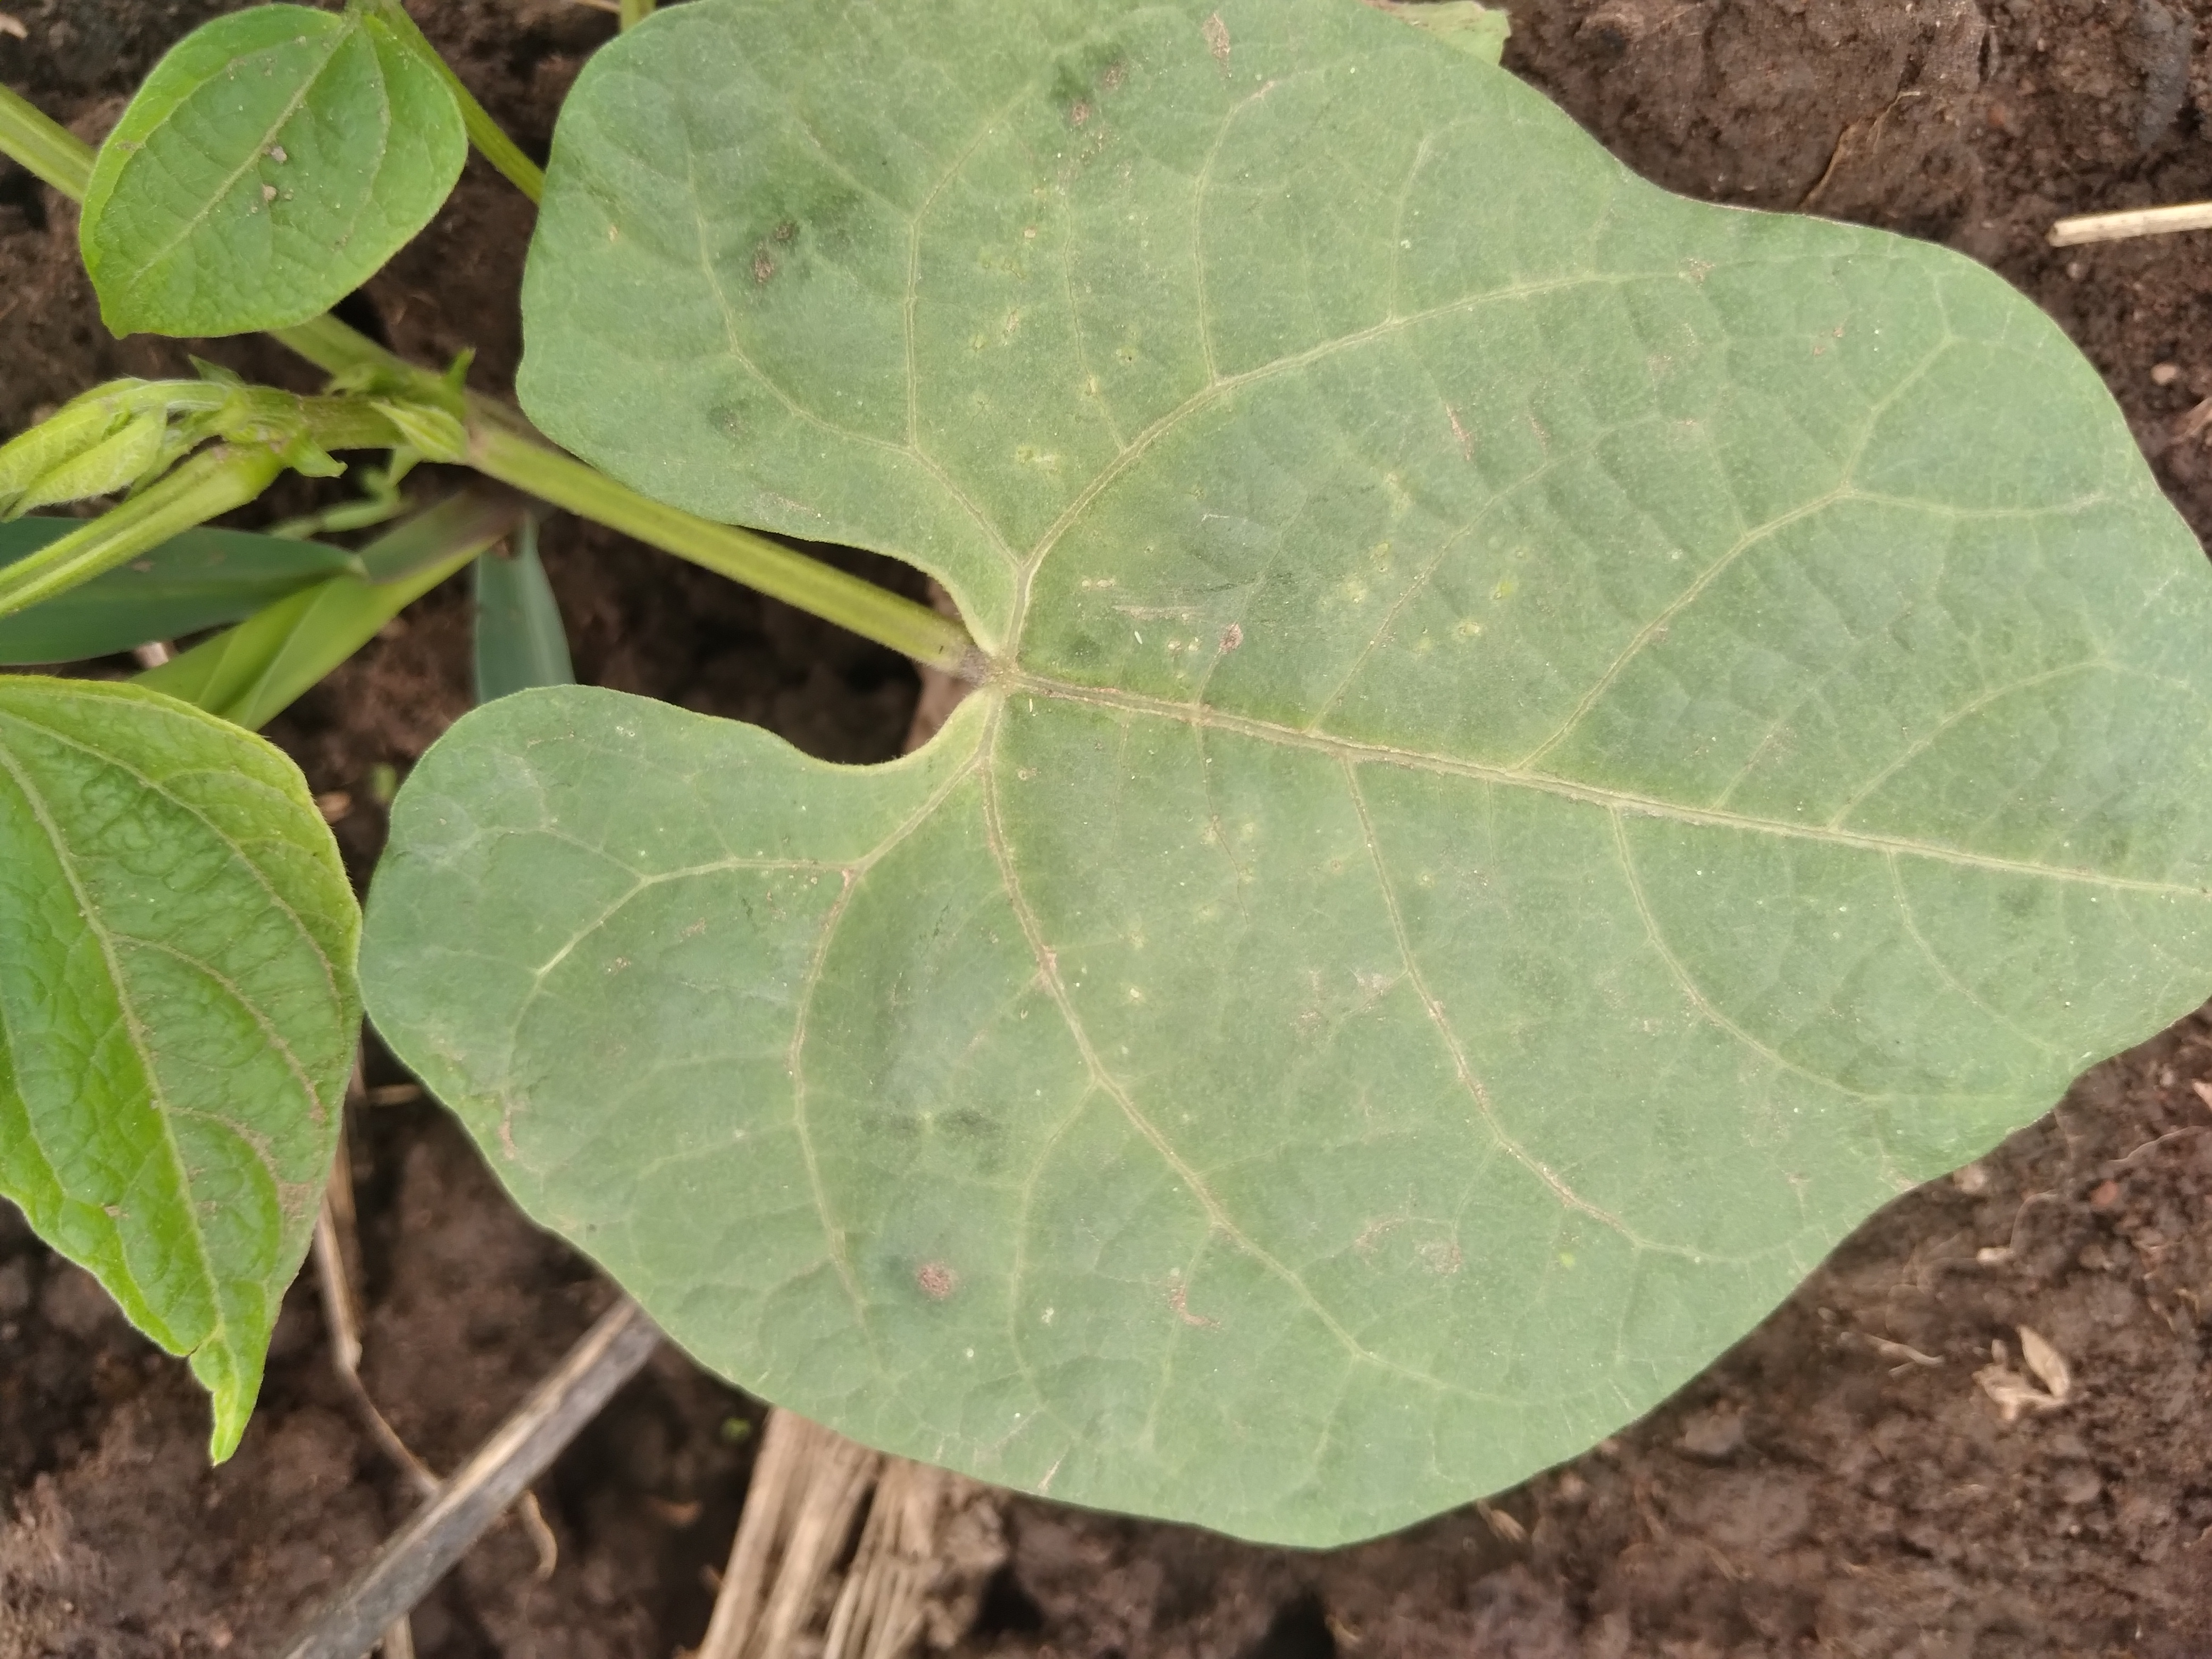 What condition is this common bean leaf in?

healthy
